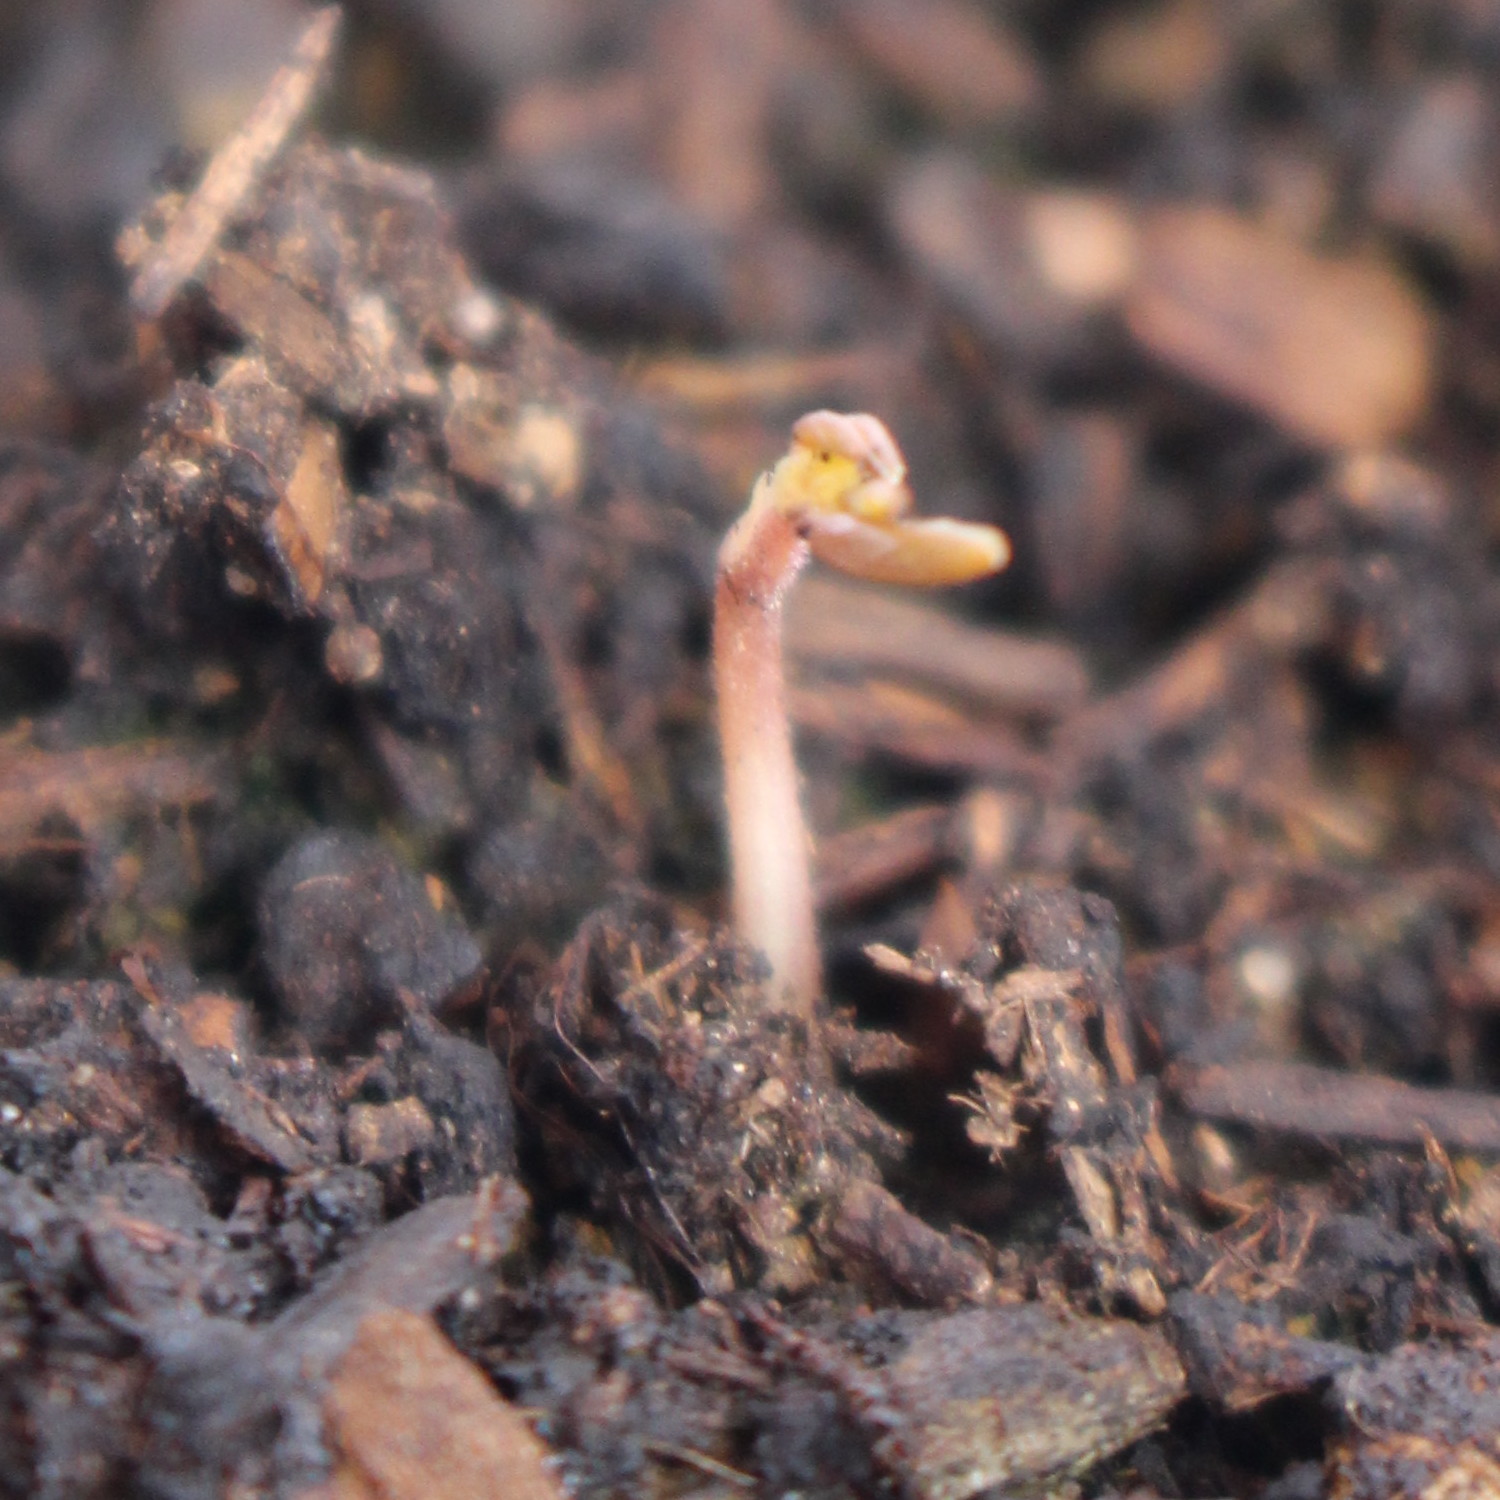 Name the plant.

Vicia sativa
